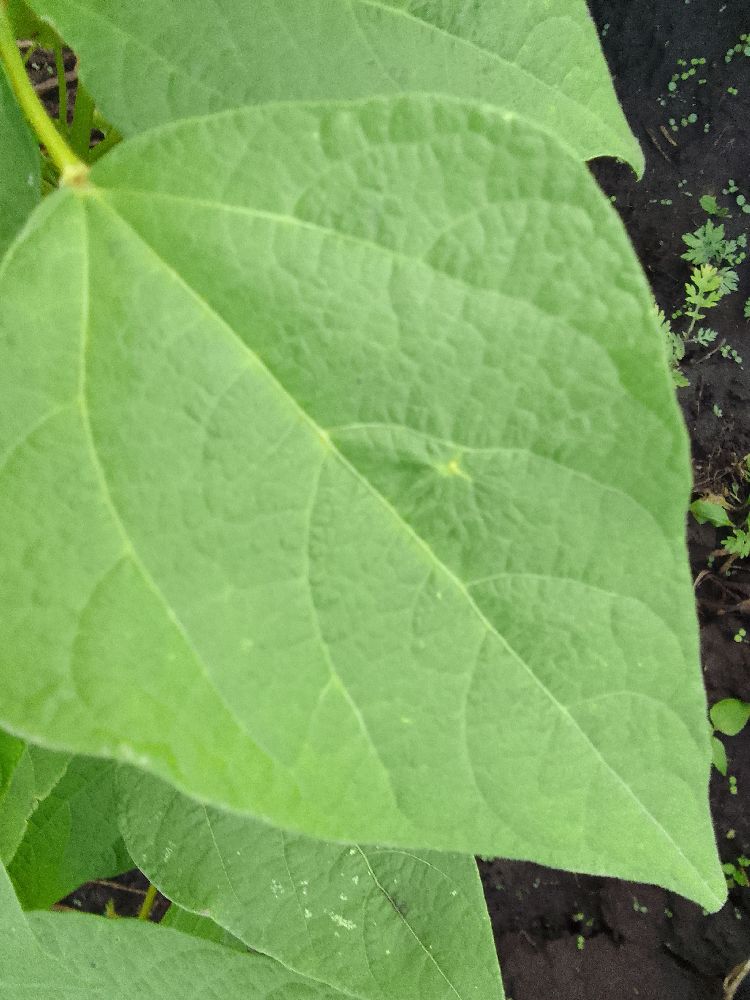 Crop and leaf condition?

common bean, healthy
